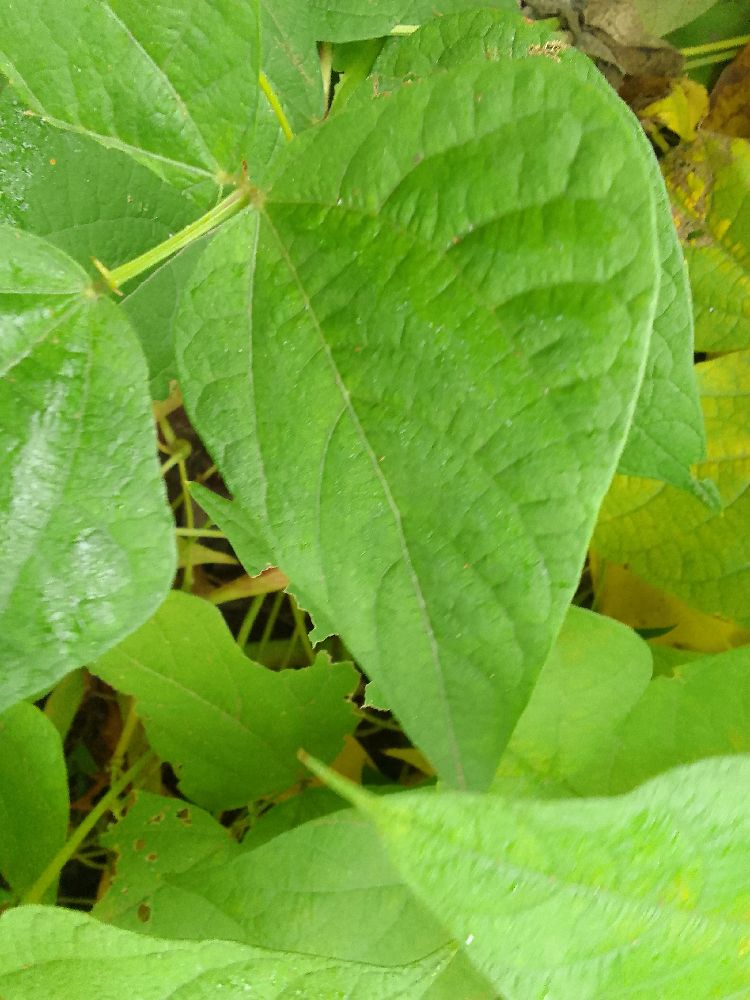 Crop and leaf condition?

common bean, healthy
